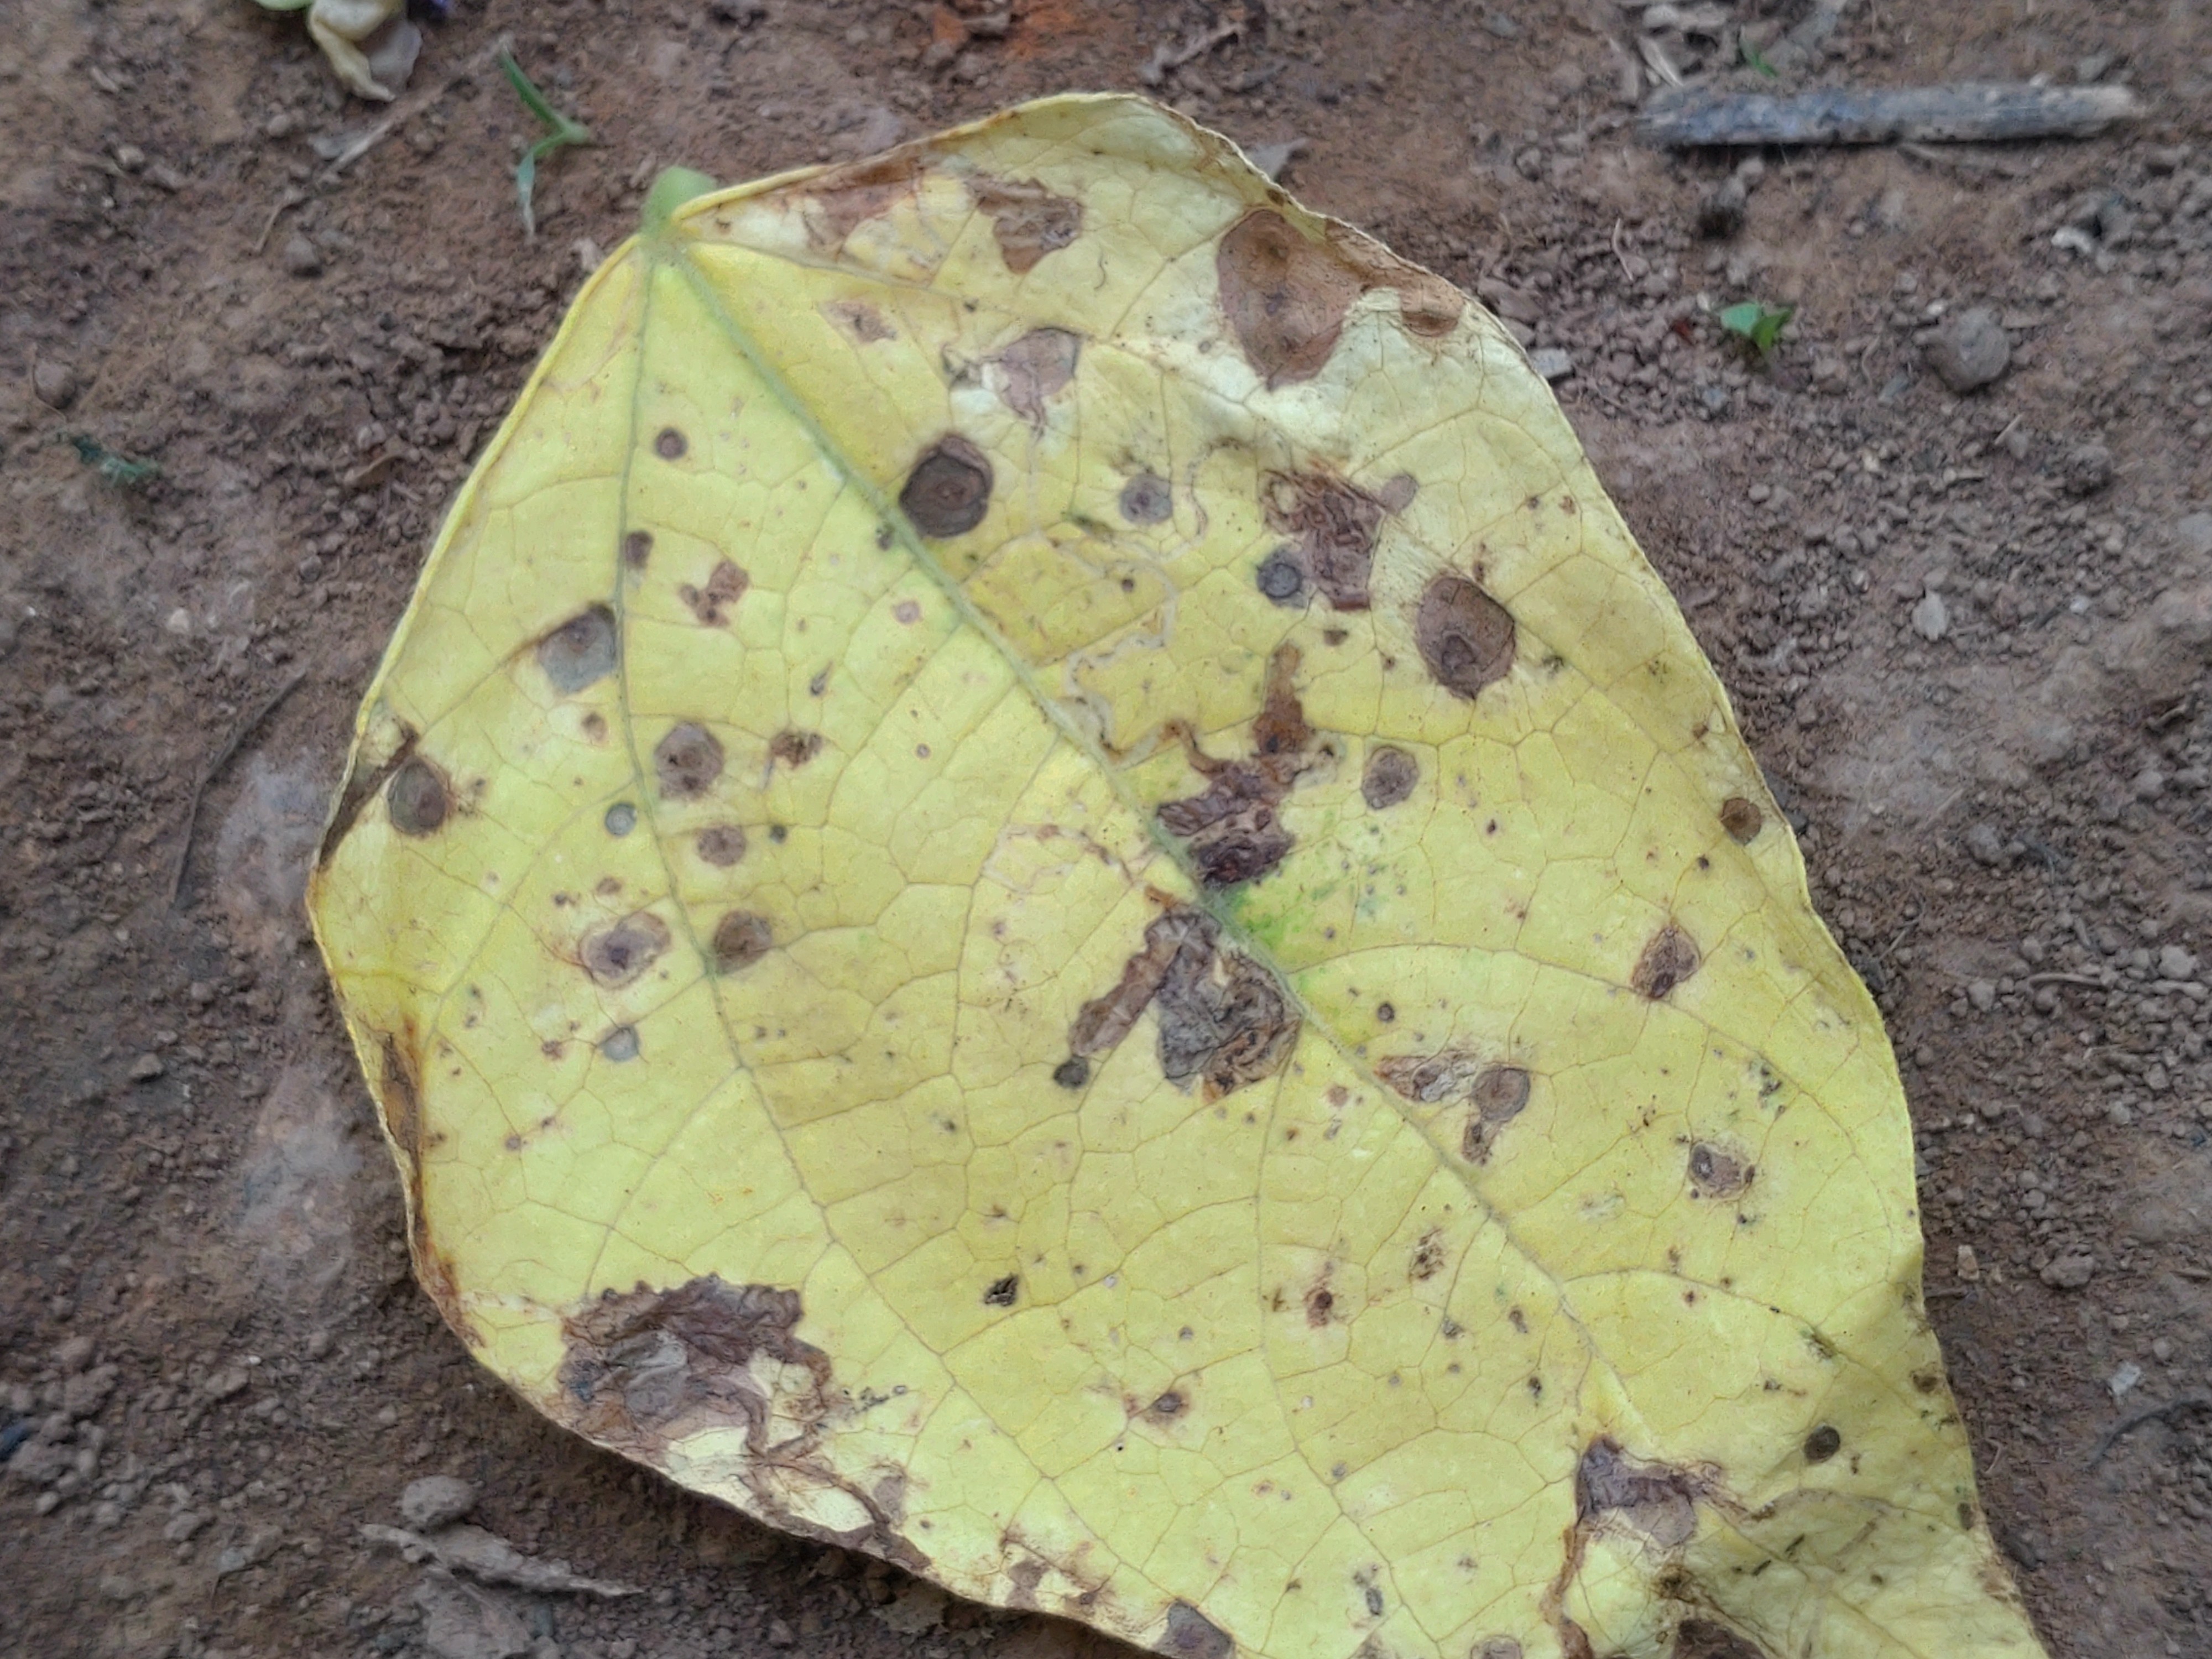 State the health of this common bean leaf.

anthracnose
